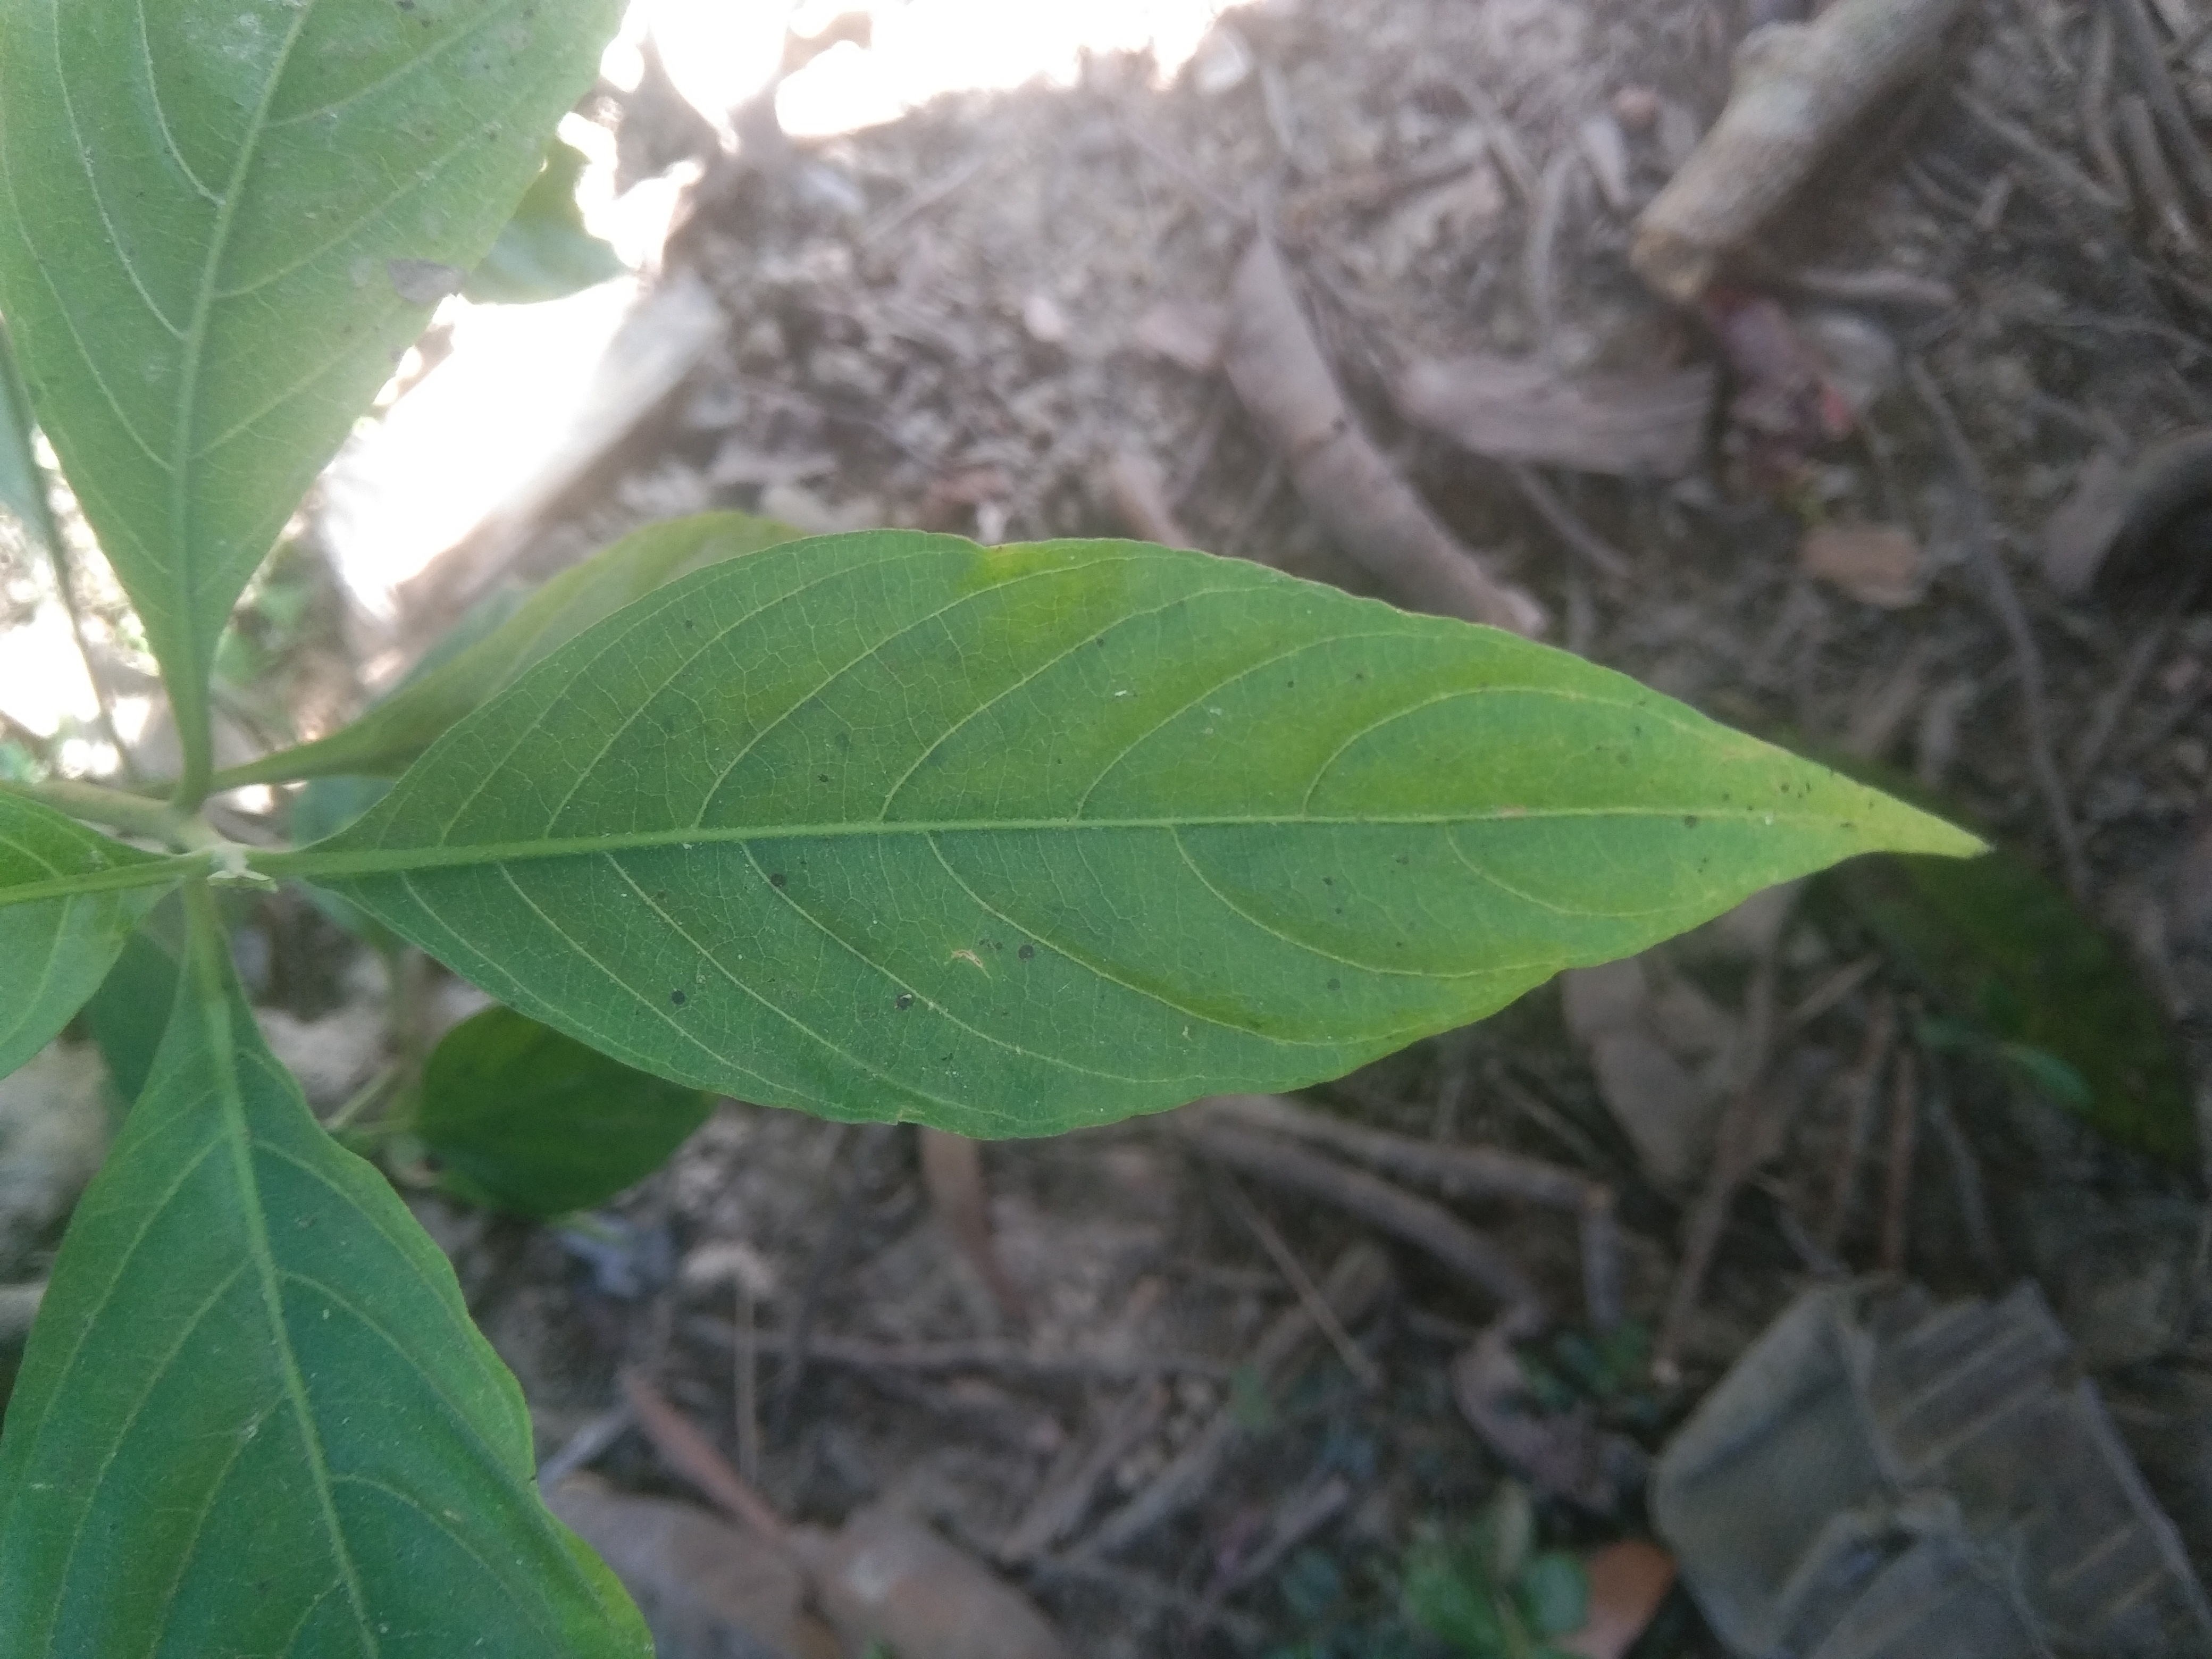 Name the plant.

vasaka
